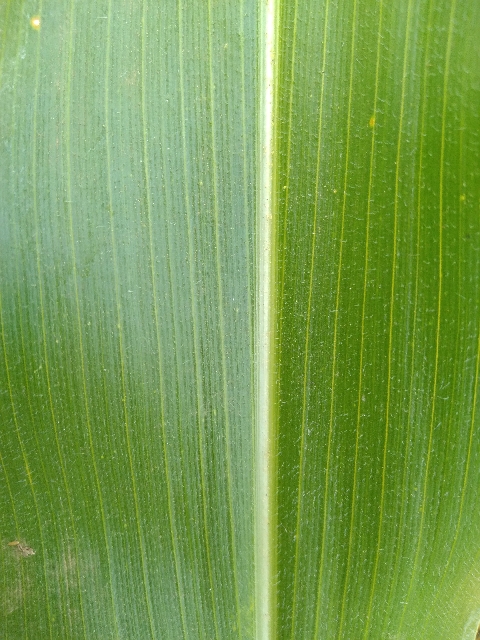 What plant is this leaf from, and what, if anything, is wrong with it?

maize, healthy
